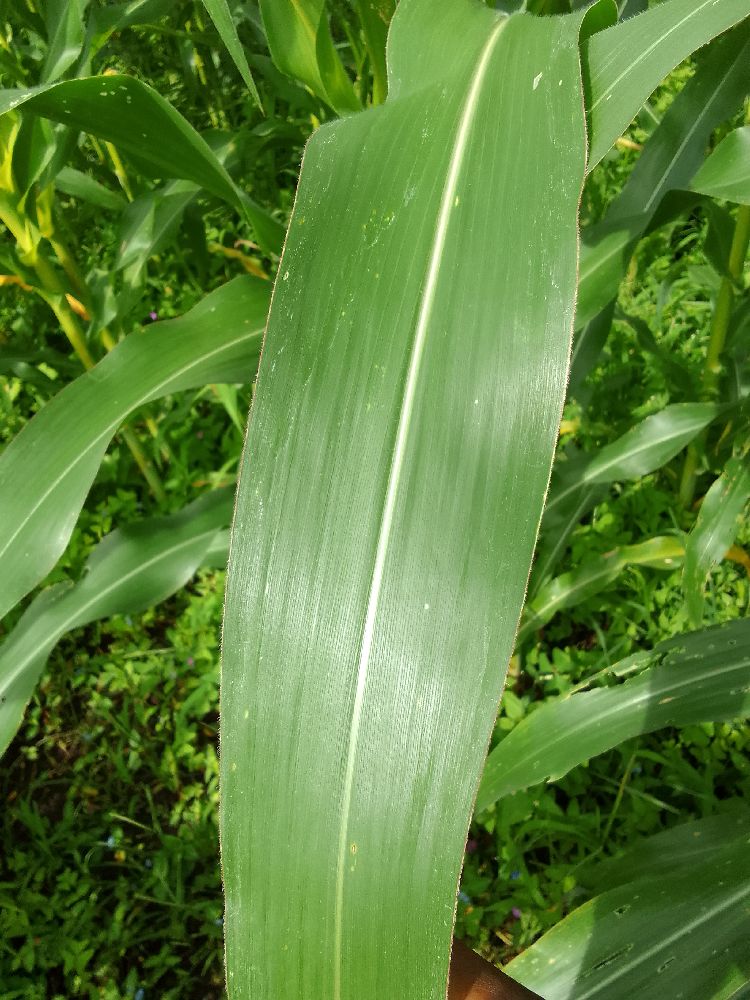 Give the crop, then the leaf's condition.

maize, healthy
